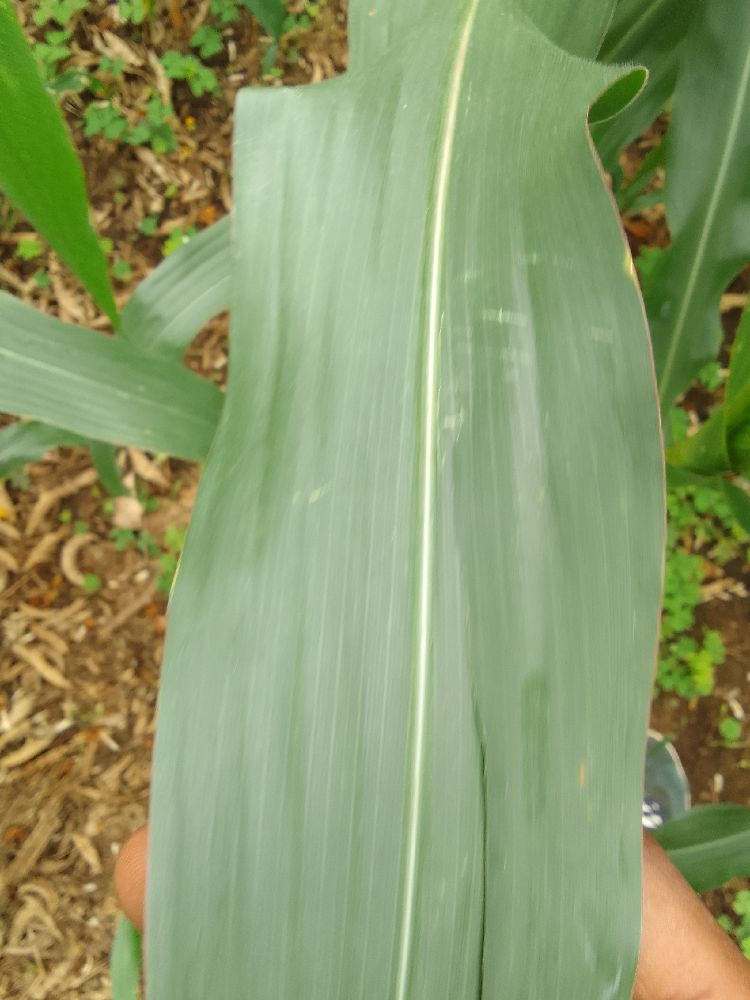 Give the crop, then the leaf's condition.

maize, healthy
